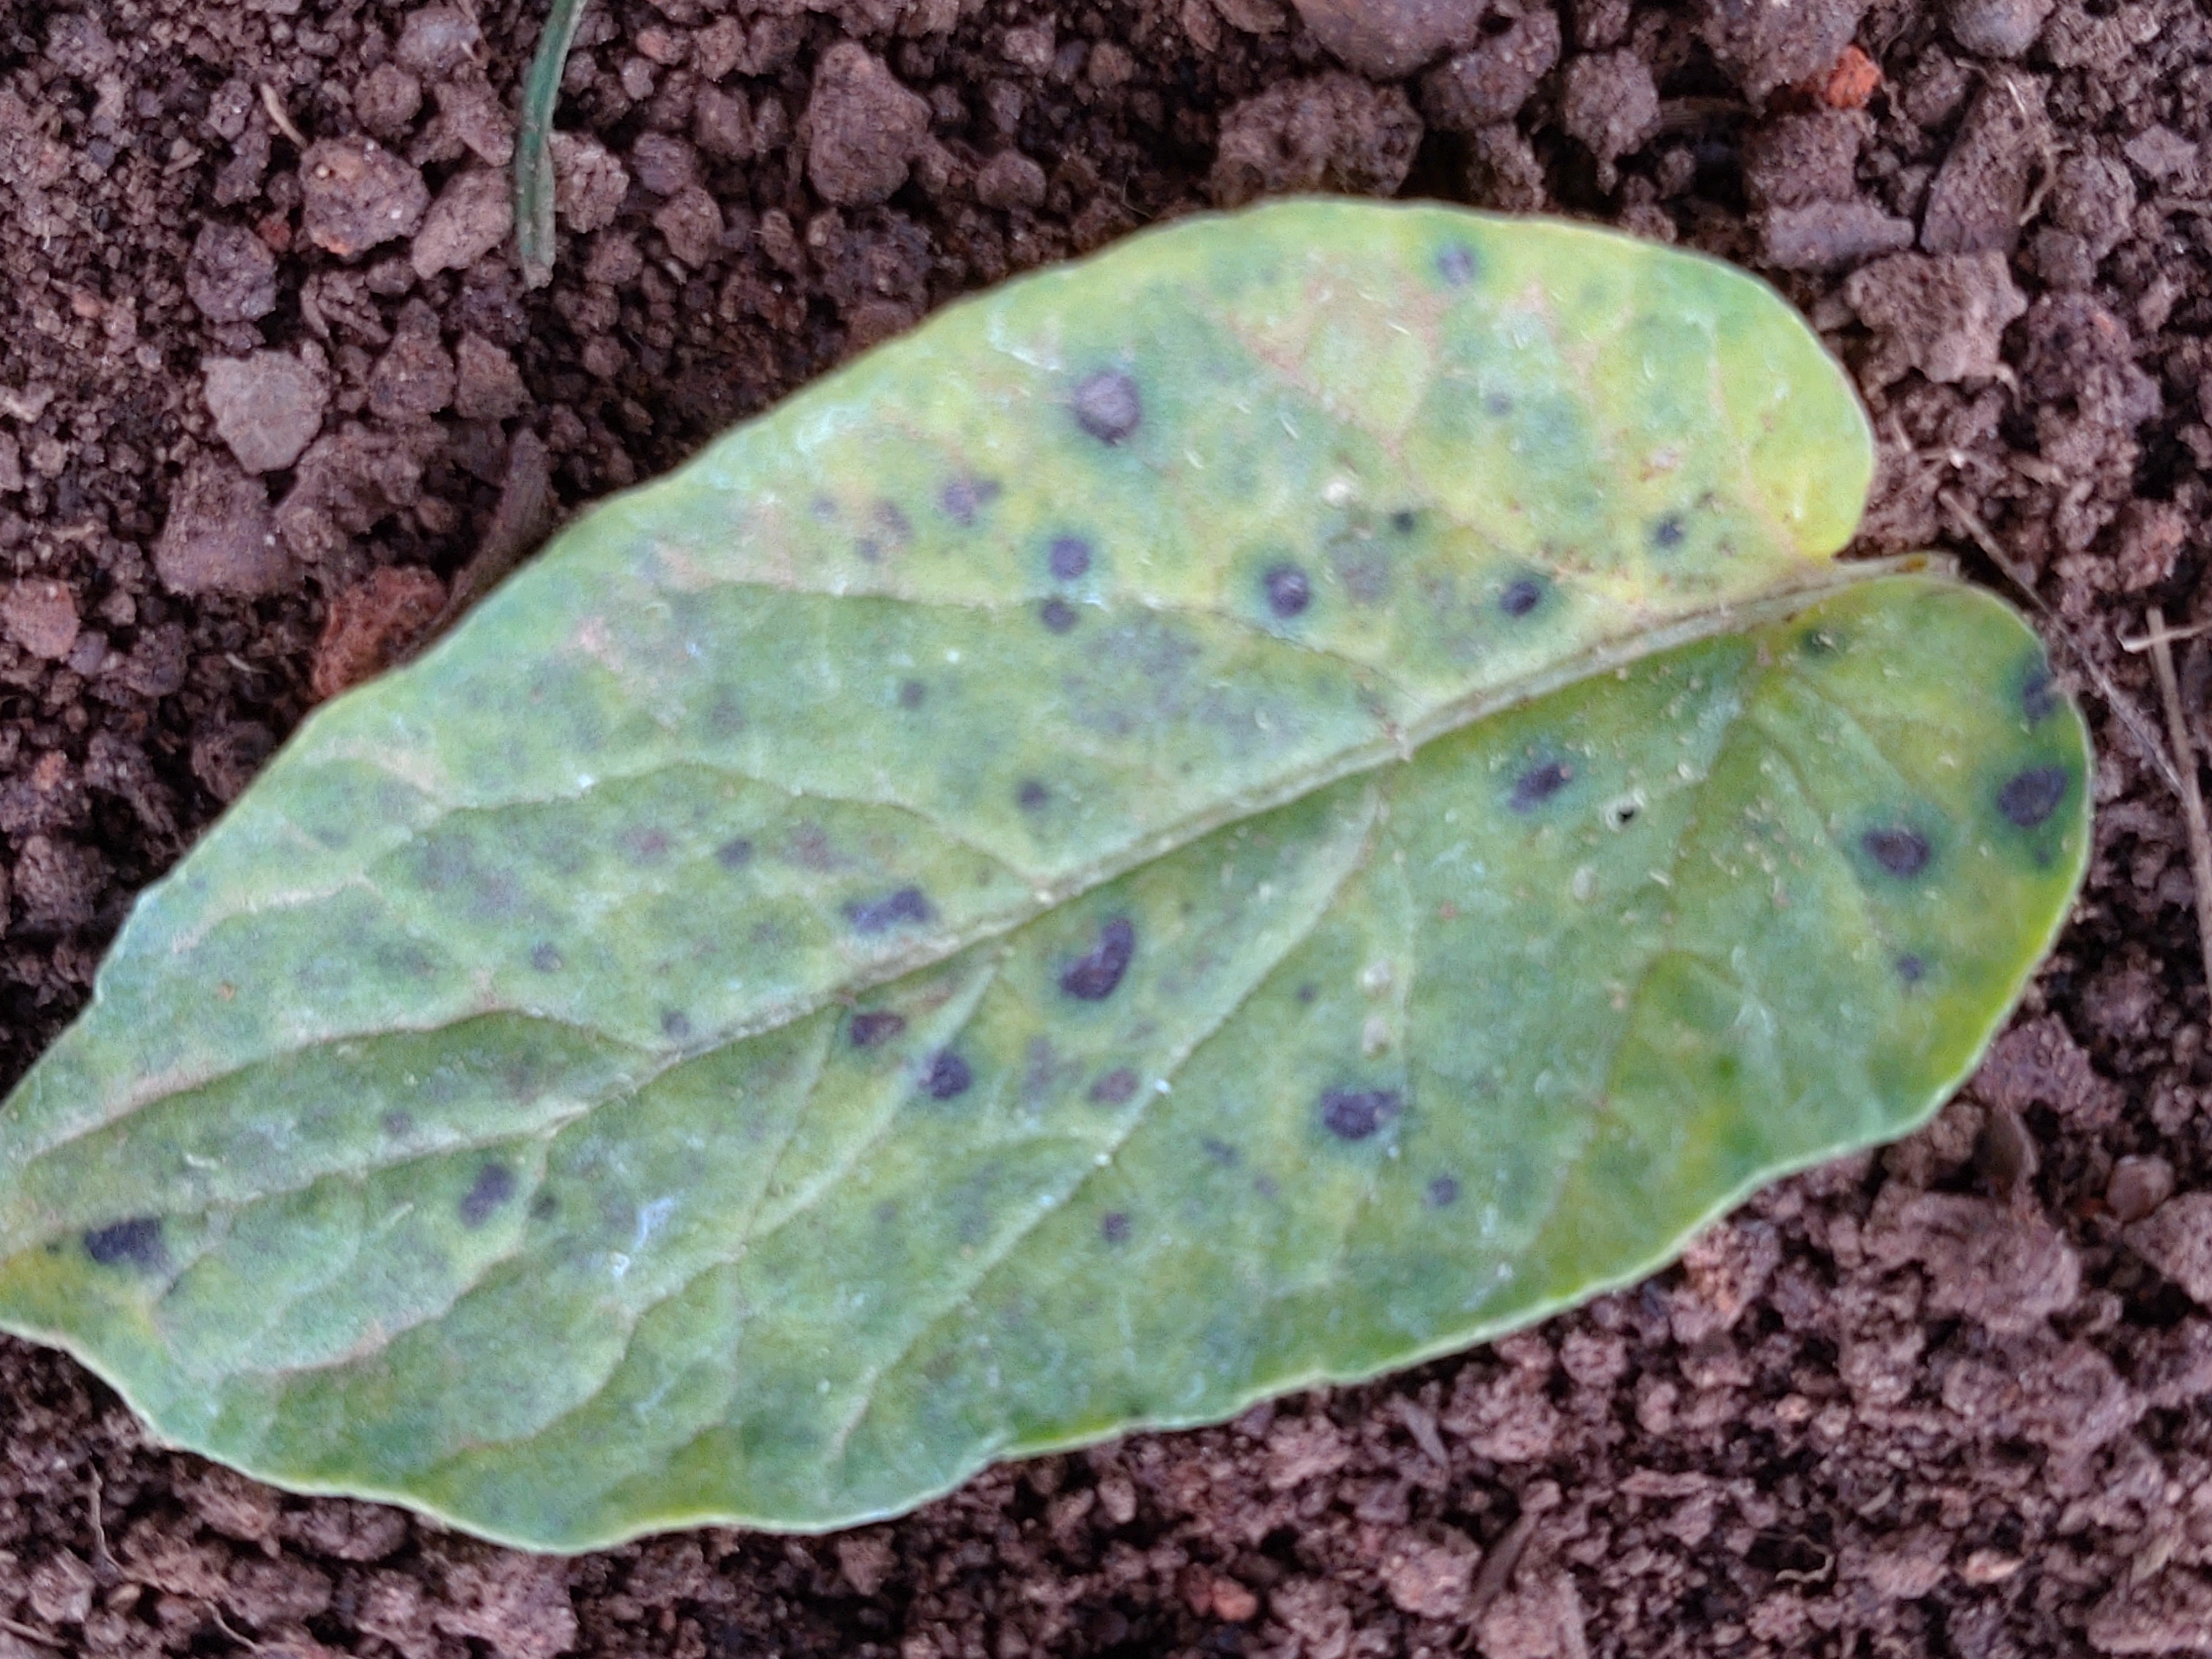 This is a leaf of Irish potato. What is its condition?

late blight
